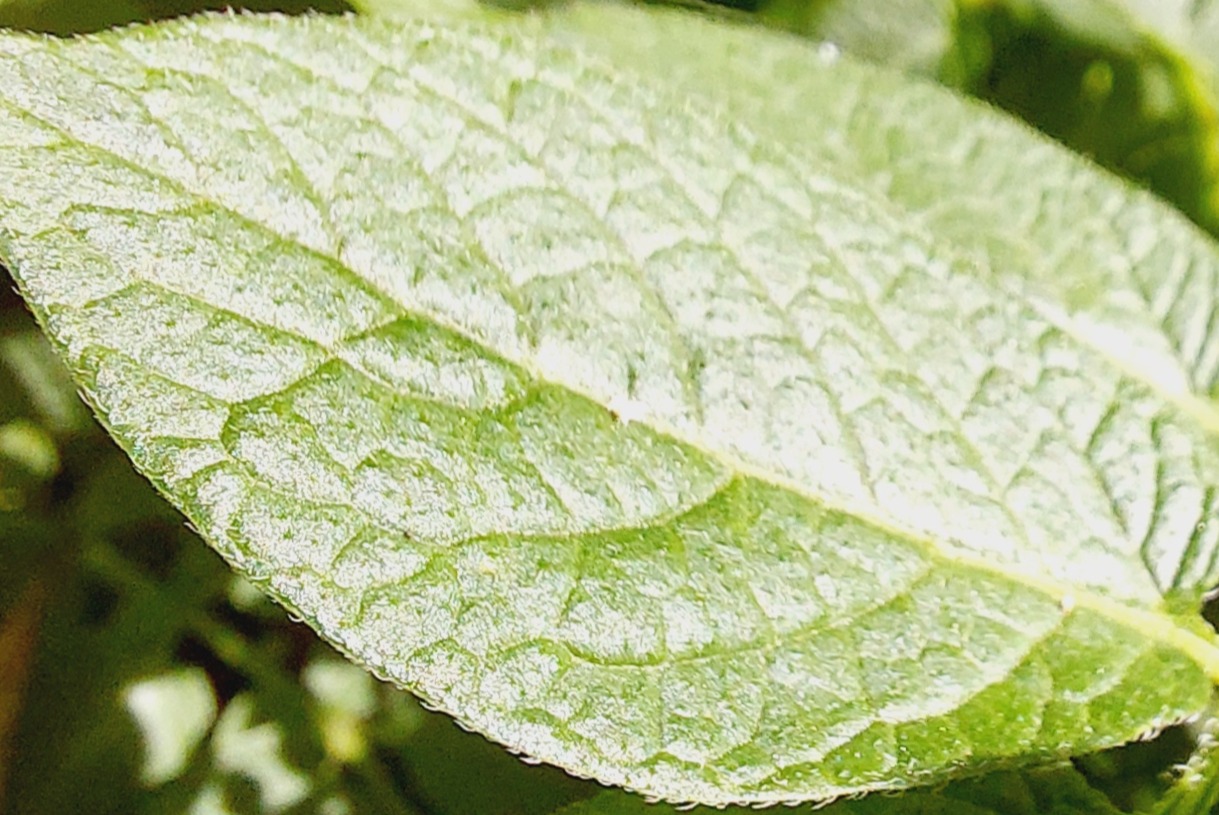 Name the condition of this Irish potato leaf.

healthy
